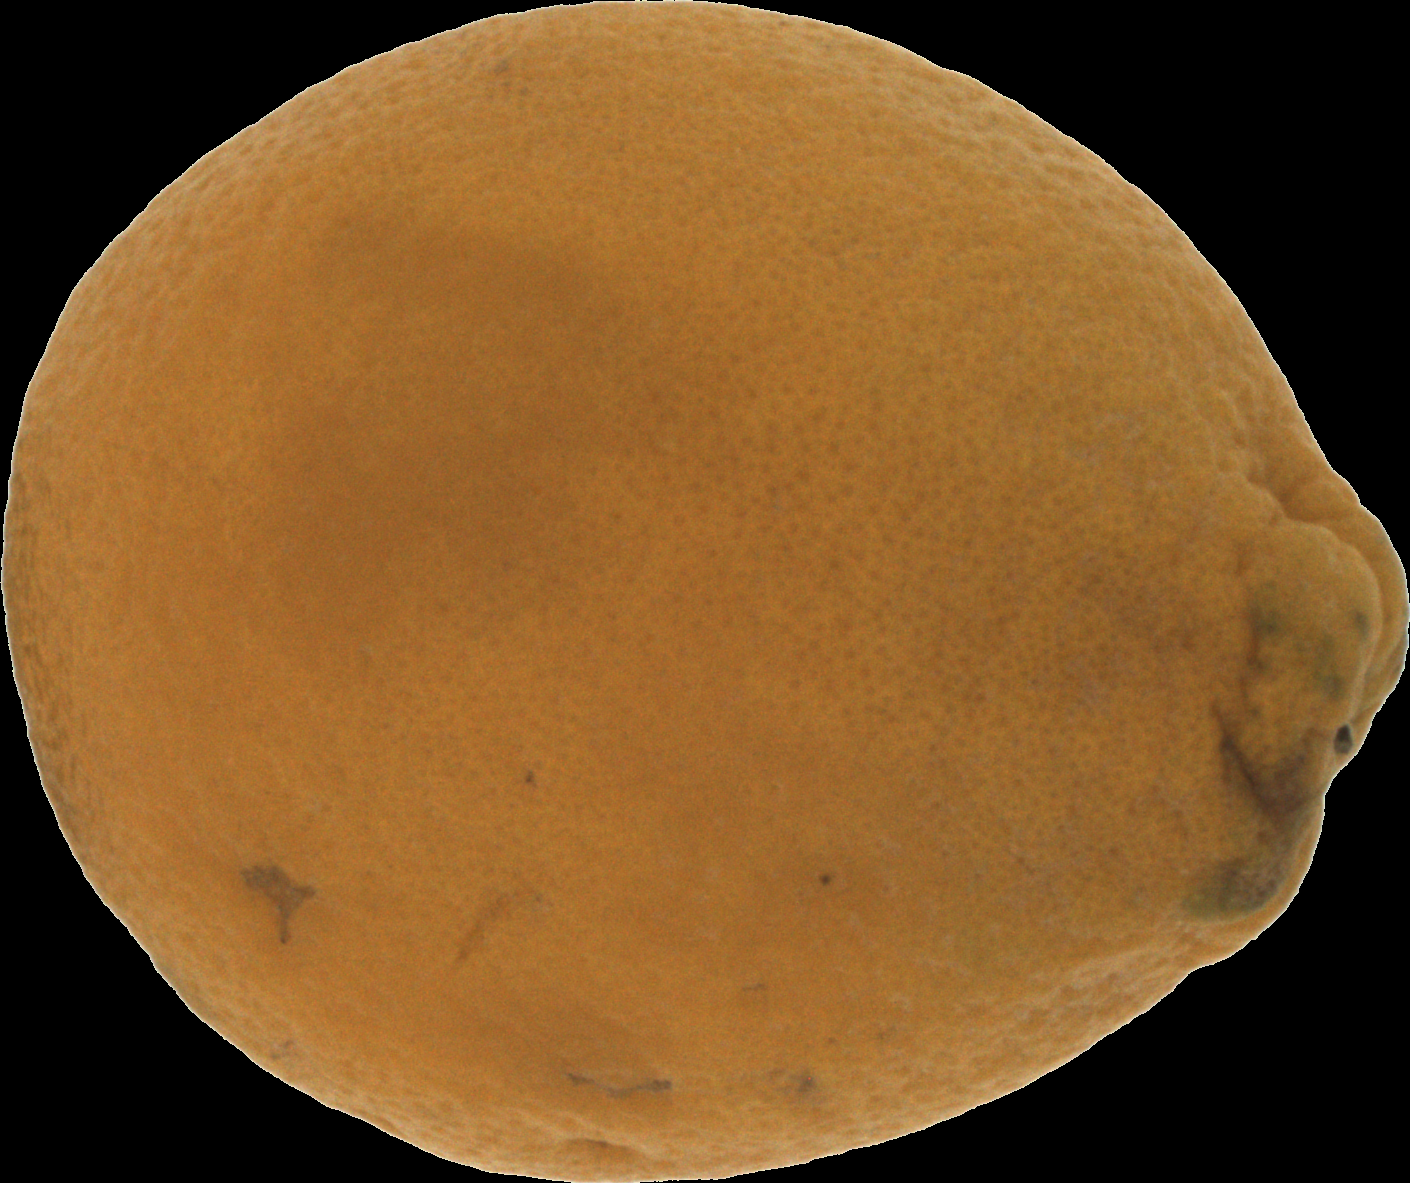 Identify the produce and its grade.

orange, bad
